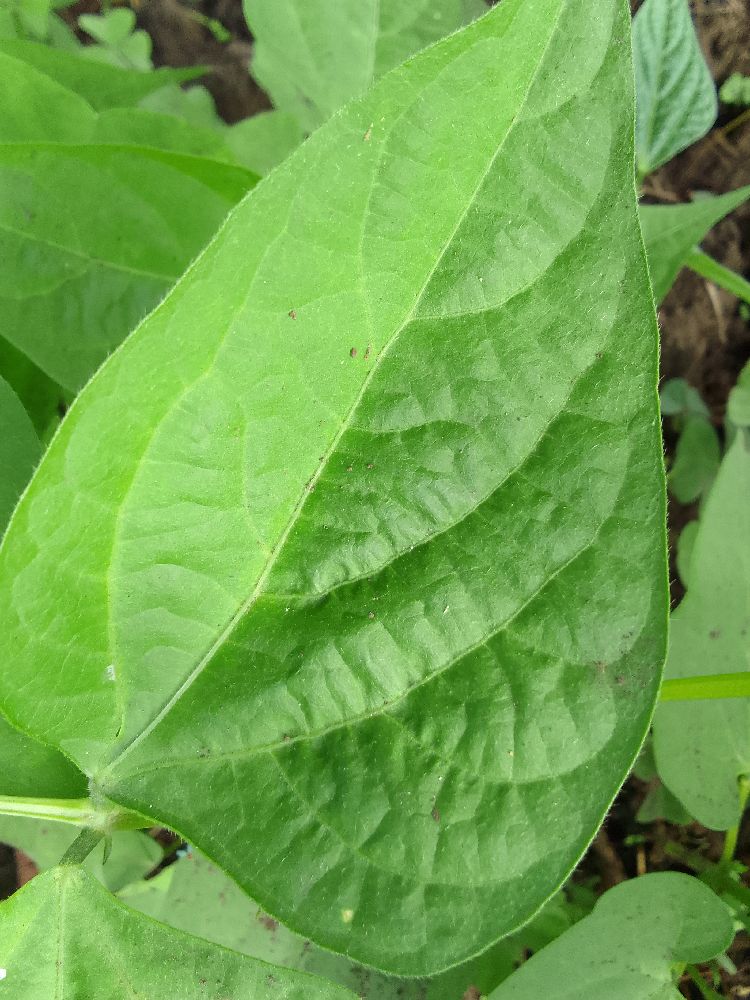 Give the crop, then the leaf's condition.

common bean, healthy
